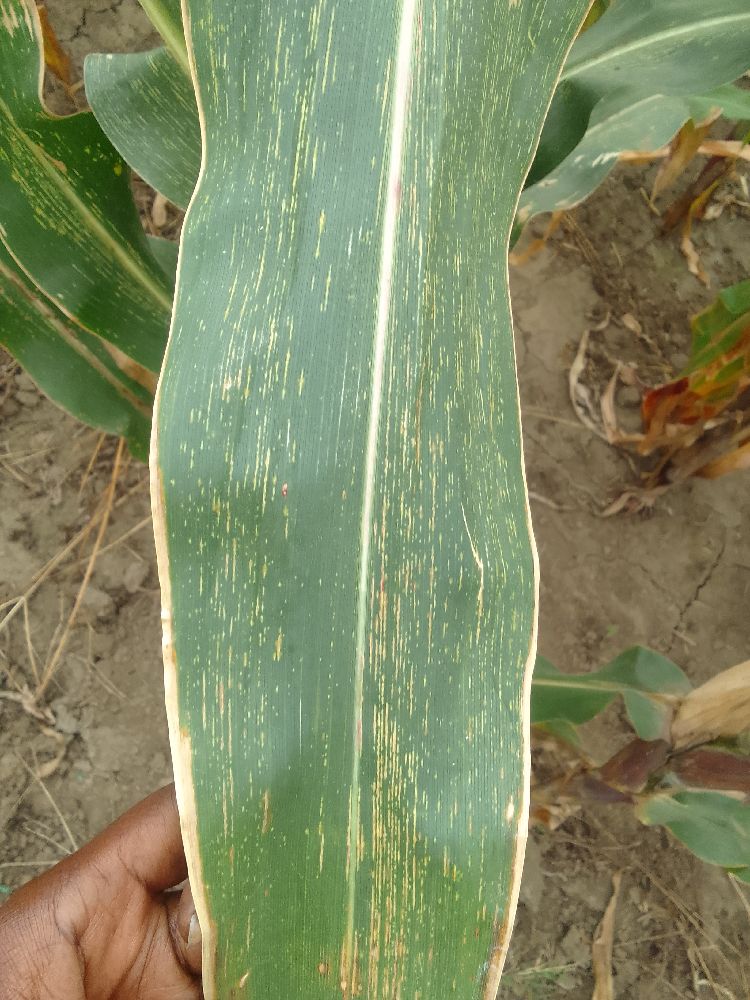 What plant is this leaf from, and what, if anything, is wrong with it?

maize, maize streak virus
